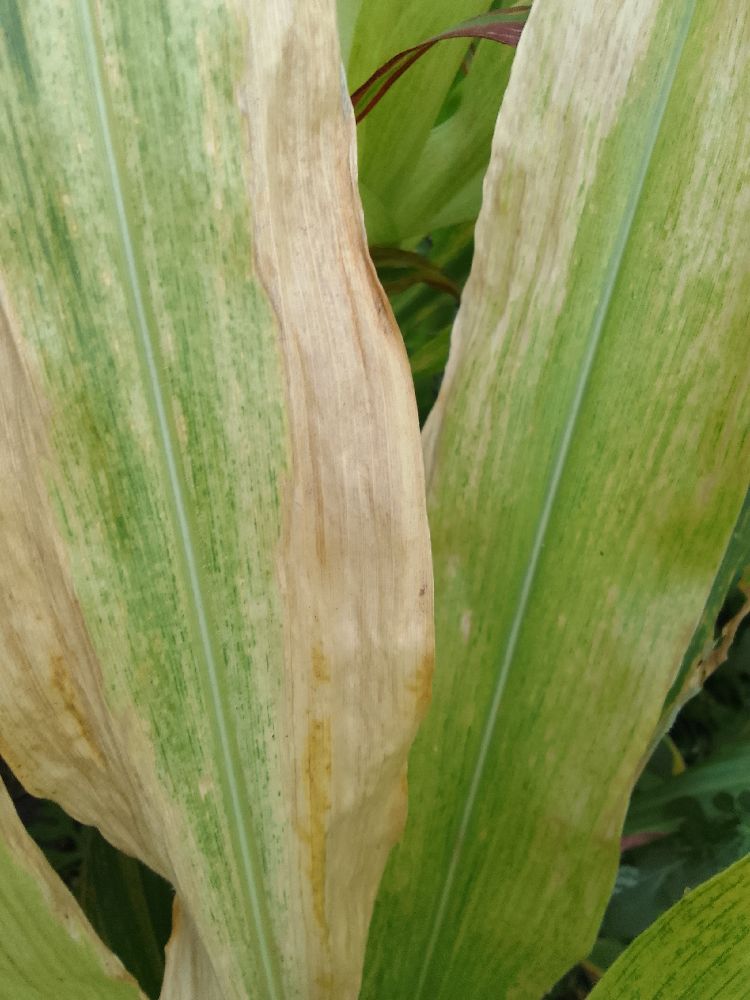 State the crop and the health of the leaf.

maize, maize lethal necrosis
